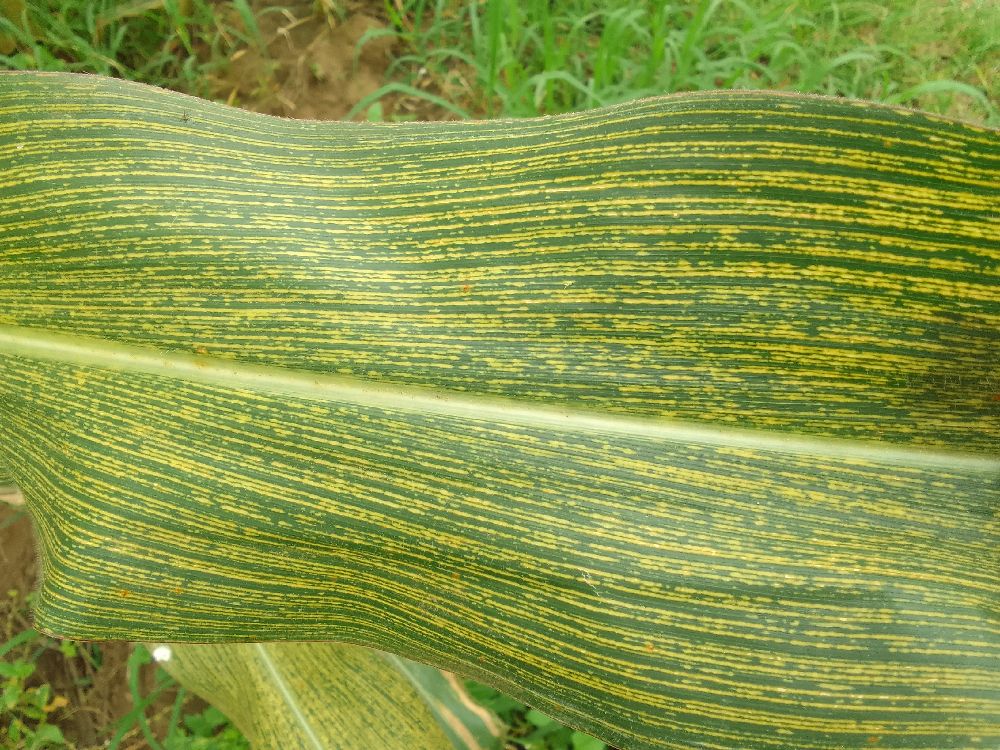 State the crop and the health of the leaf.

maize, maize streak virus
